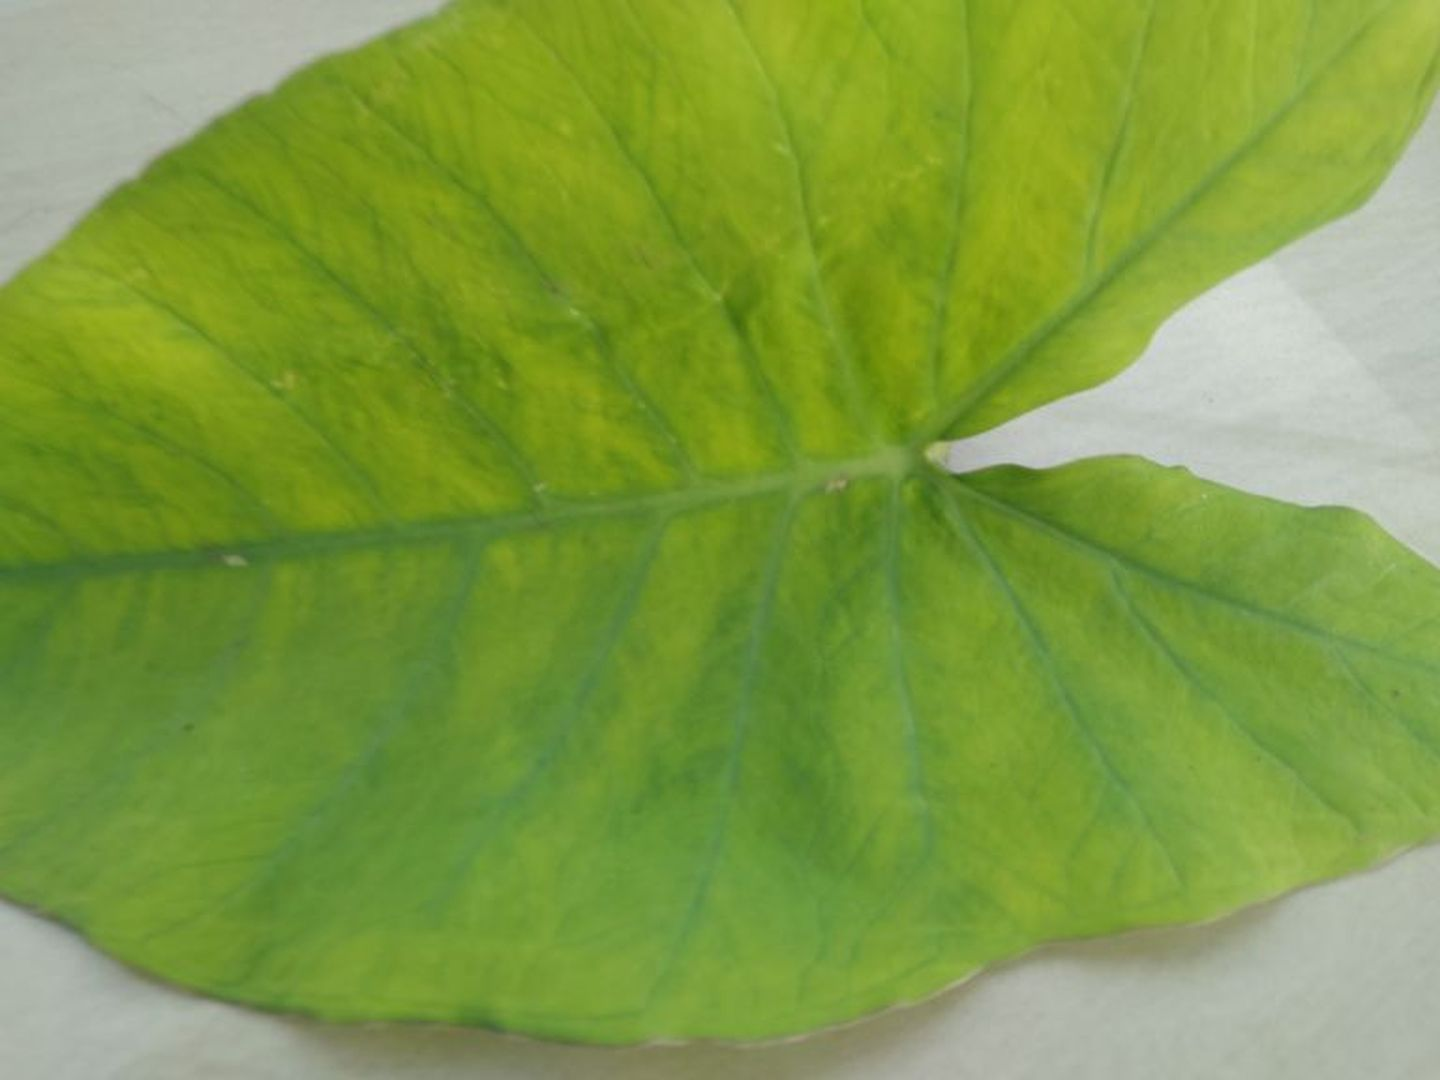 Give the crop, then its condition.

taro, mosaic
